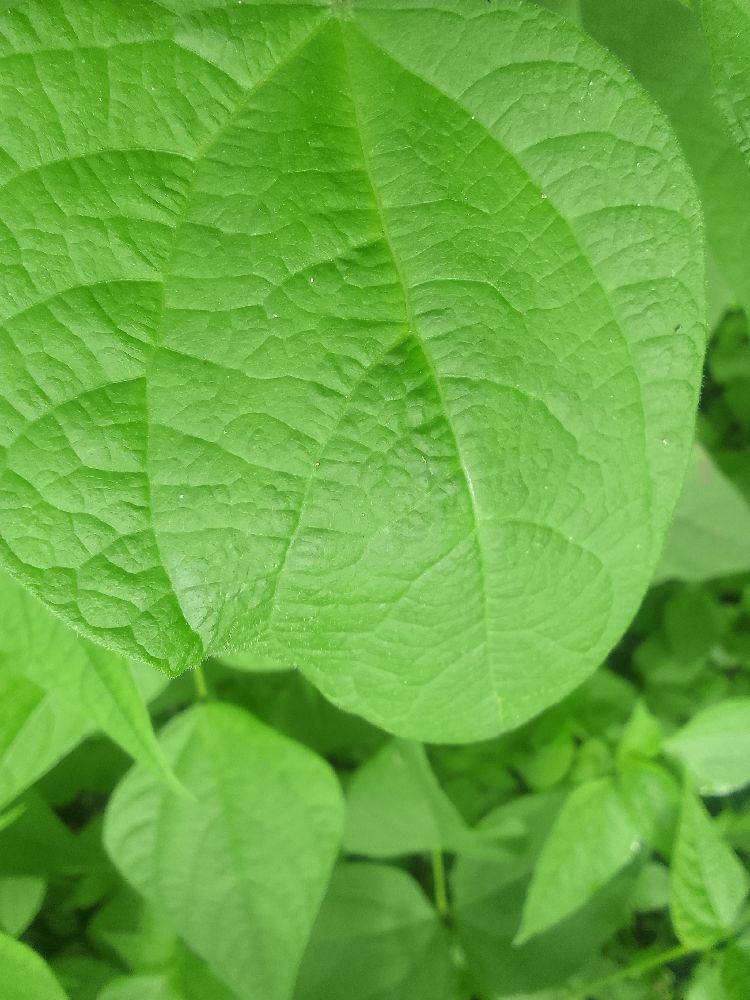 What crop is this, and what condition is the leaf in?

common bean, healthy
